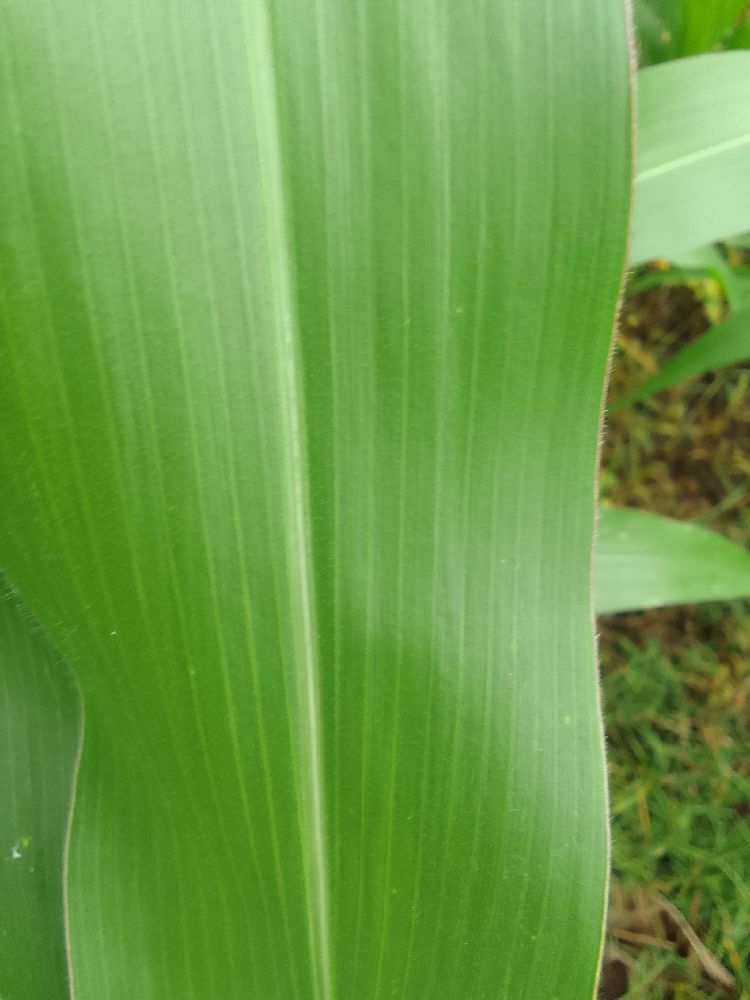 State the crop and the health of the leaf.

maize, healthy
